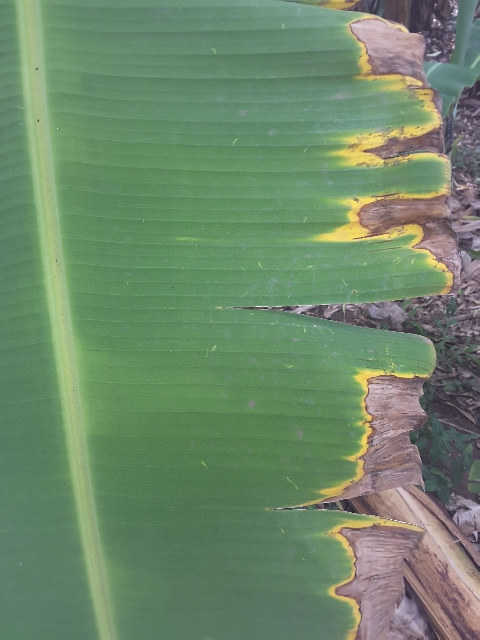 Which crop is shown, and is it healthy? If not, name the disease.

banana, fusarium wilt race 1
